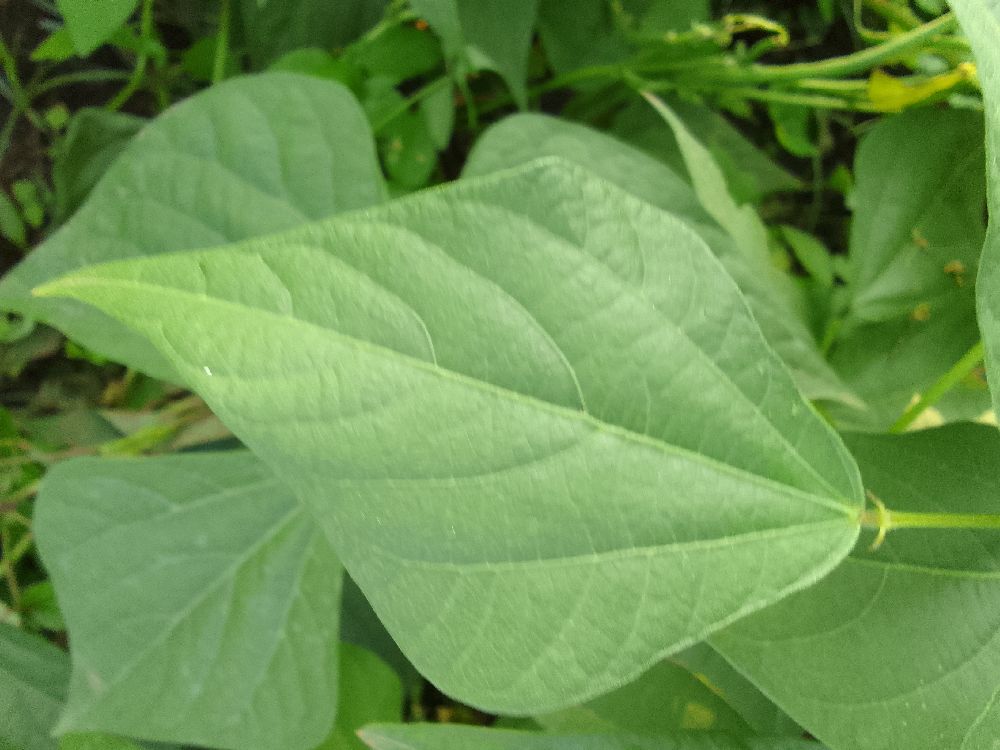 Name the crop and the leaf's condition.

common bean, healthy
